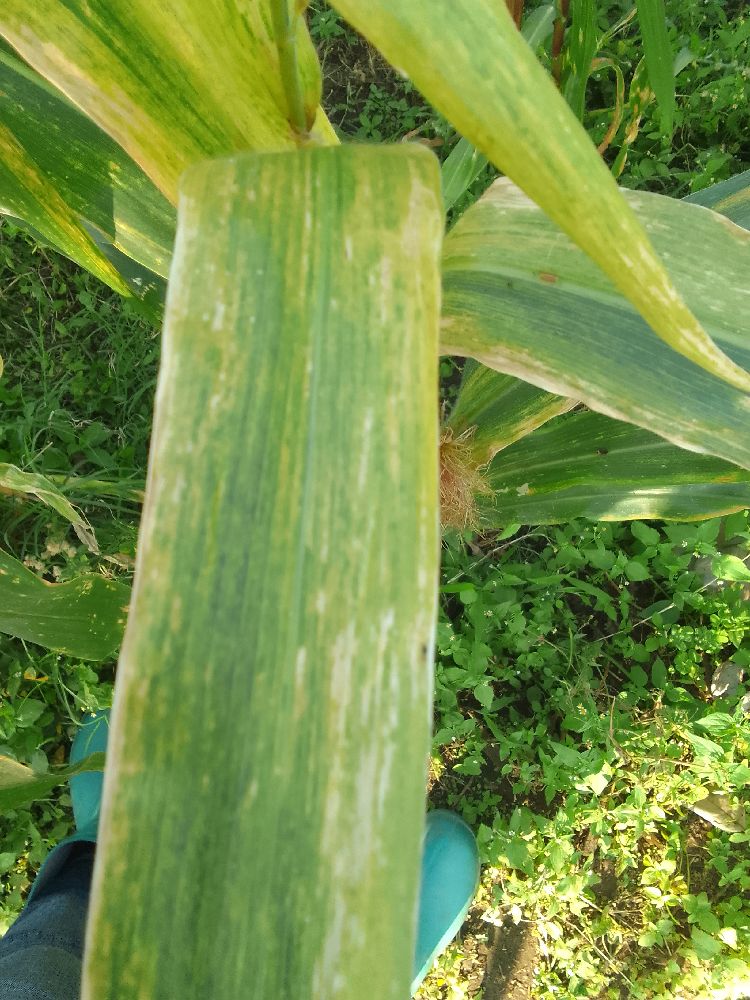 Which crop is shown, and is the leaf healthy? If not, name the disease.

maize, maize lethal necrosis
